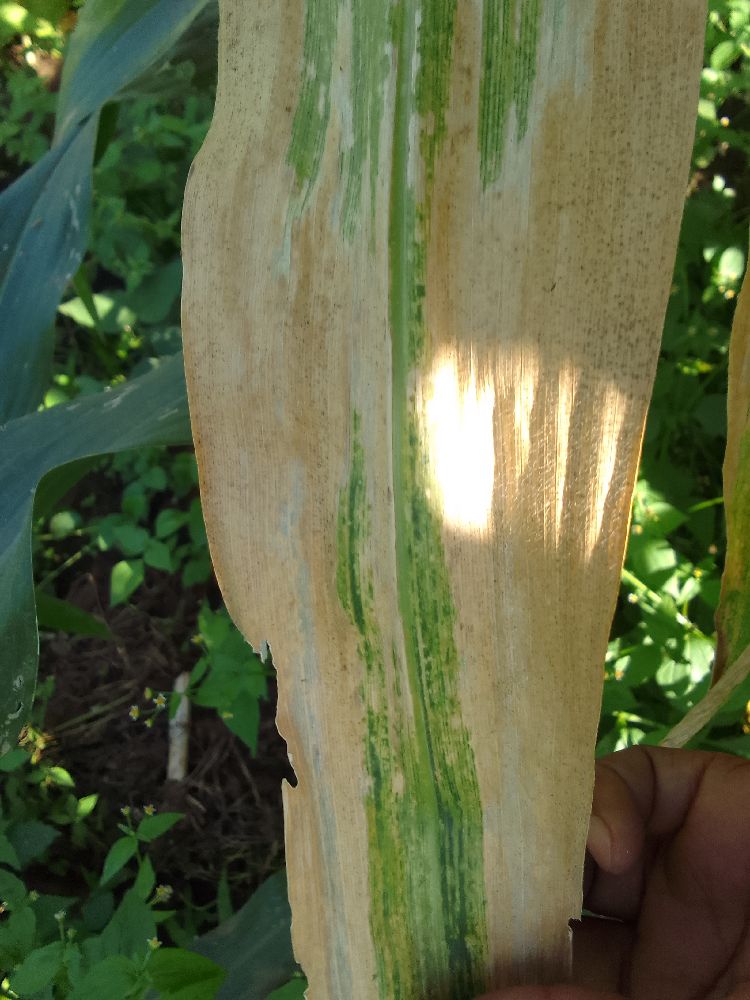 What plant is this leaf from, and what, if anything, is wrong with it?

maize, maize lethal necrosis
